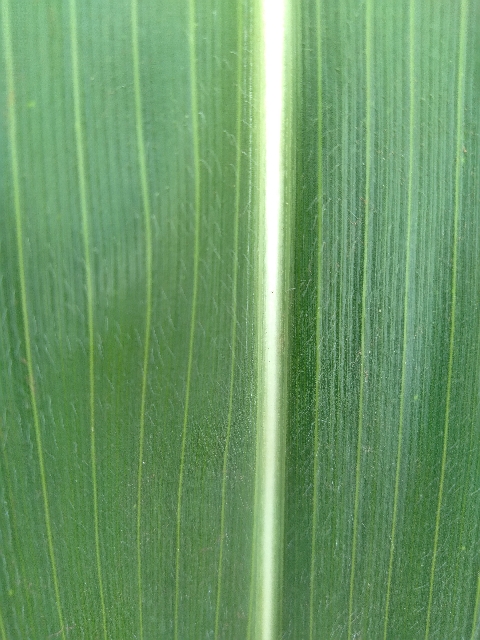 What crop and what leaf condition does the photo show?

maize, healthy
